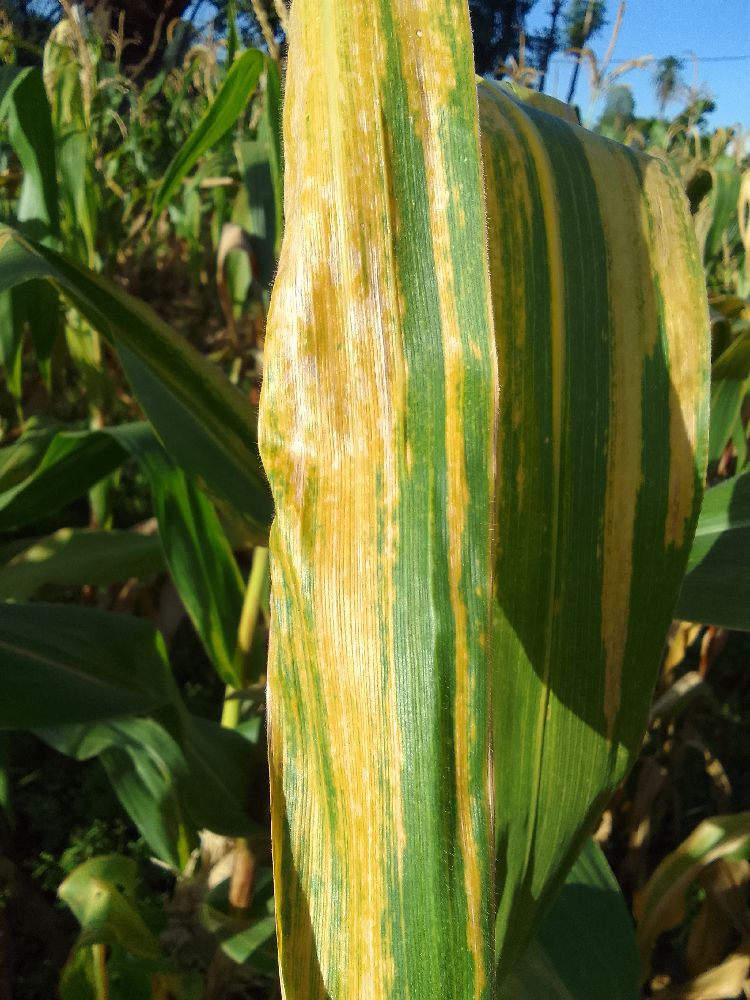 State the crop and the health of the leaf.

maize, maize lethal necrosis
